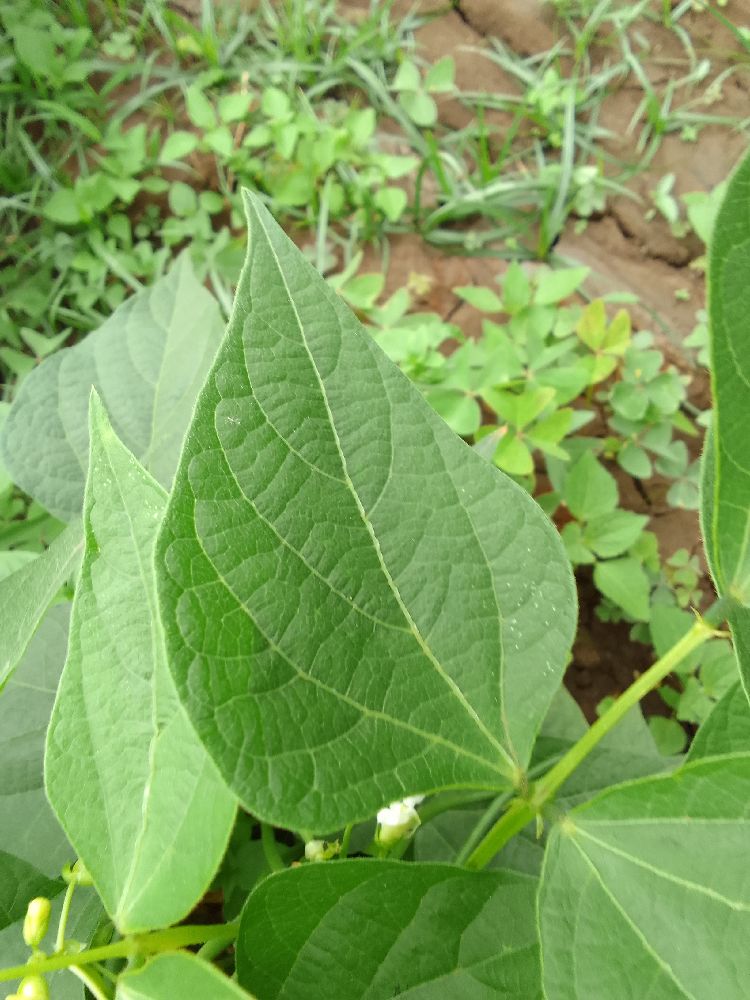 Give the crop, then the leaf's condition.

common bean, healthy
